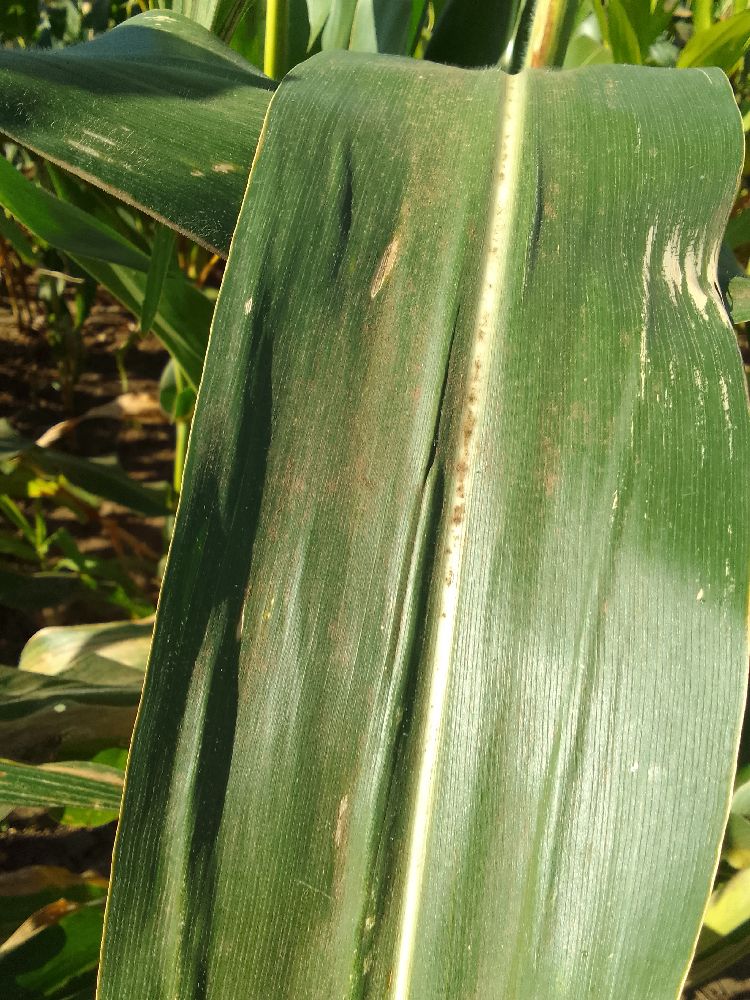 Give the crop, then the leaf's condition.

maize, healthy
